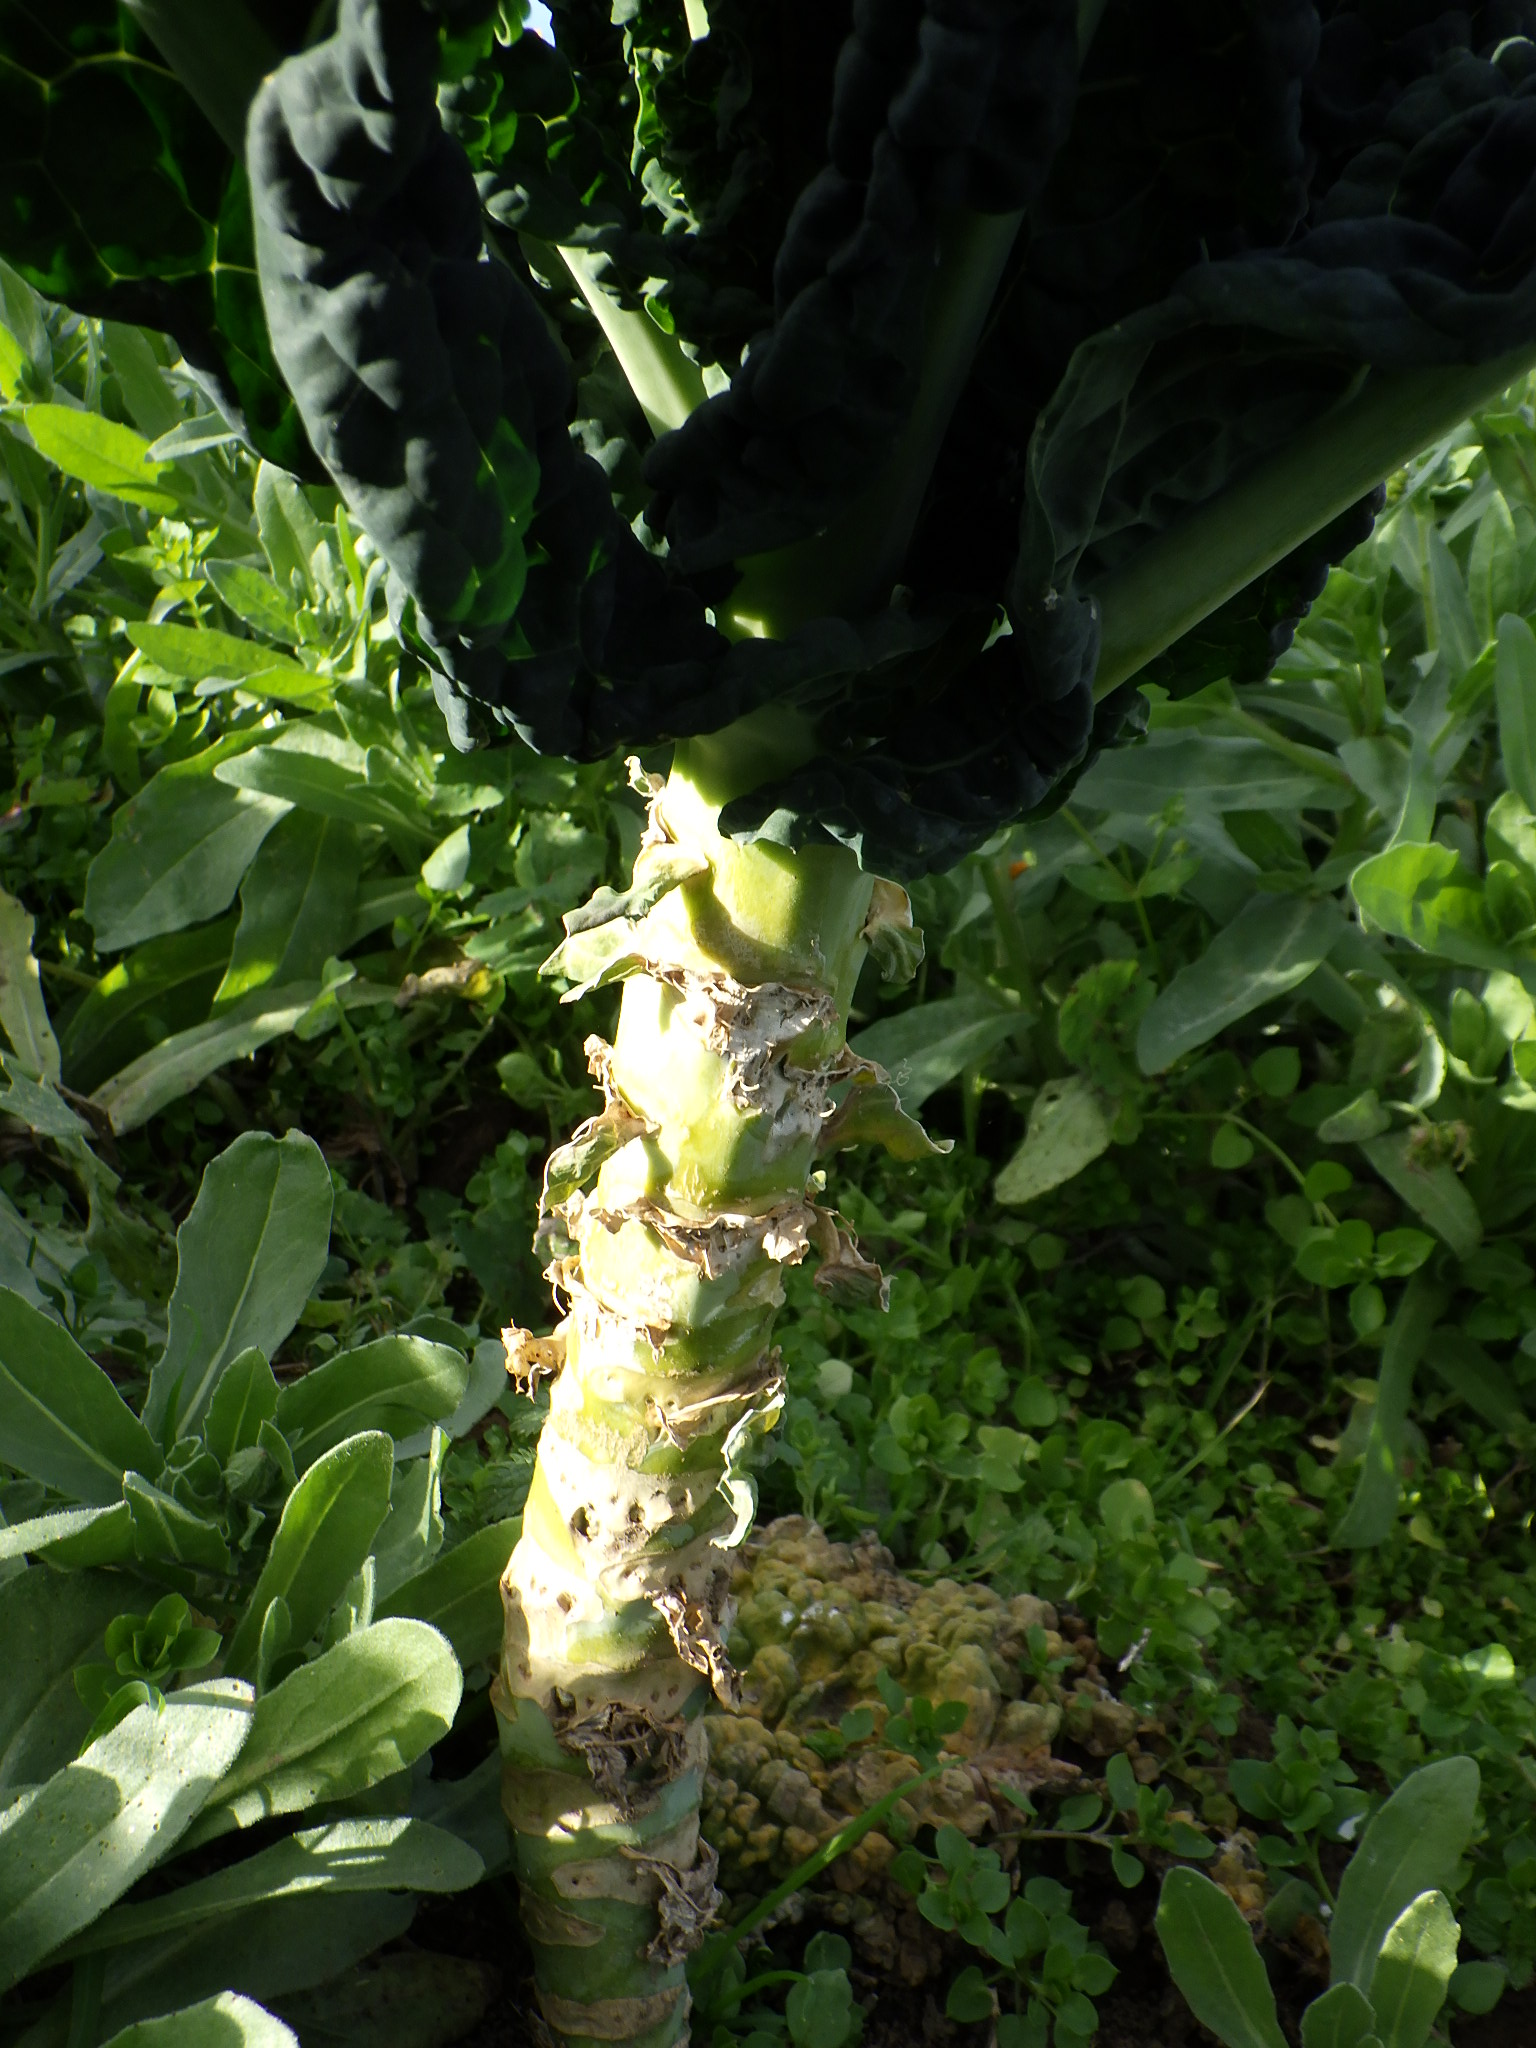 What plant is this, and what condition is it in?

cabbage, healthy
